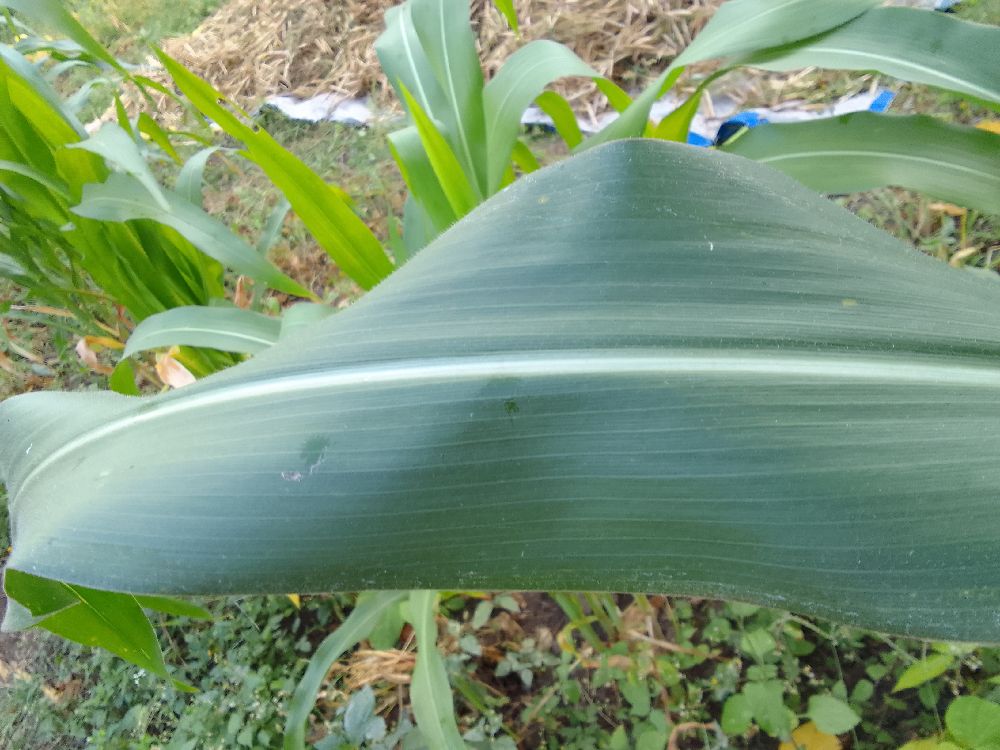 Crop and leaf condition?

maize, healthy
